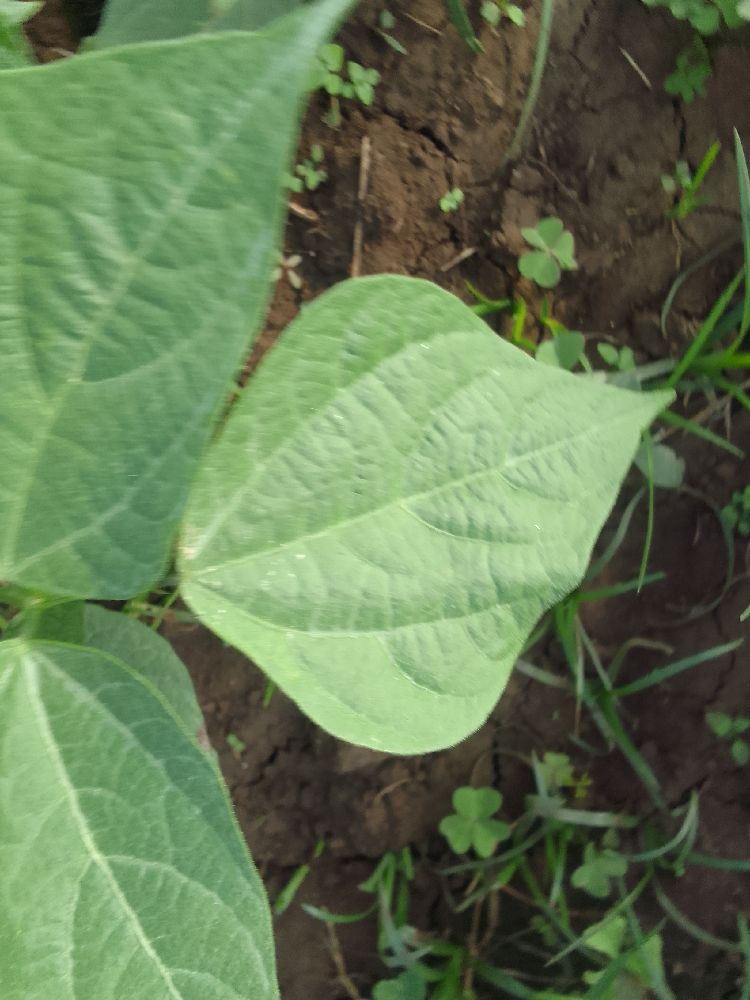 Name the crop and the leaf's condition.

common bean, healthy
